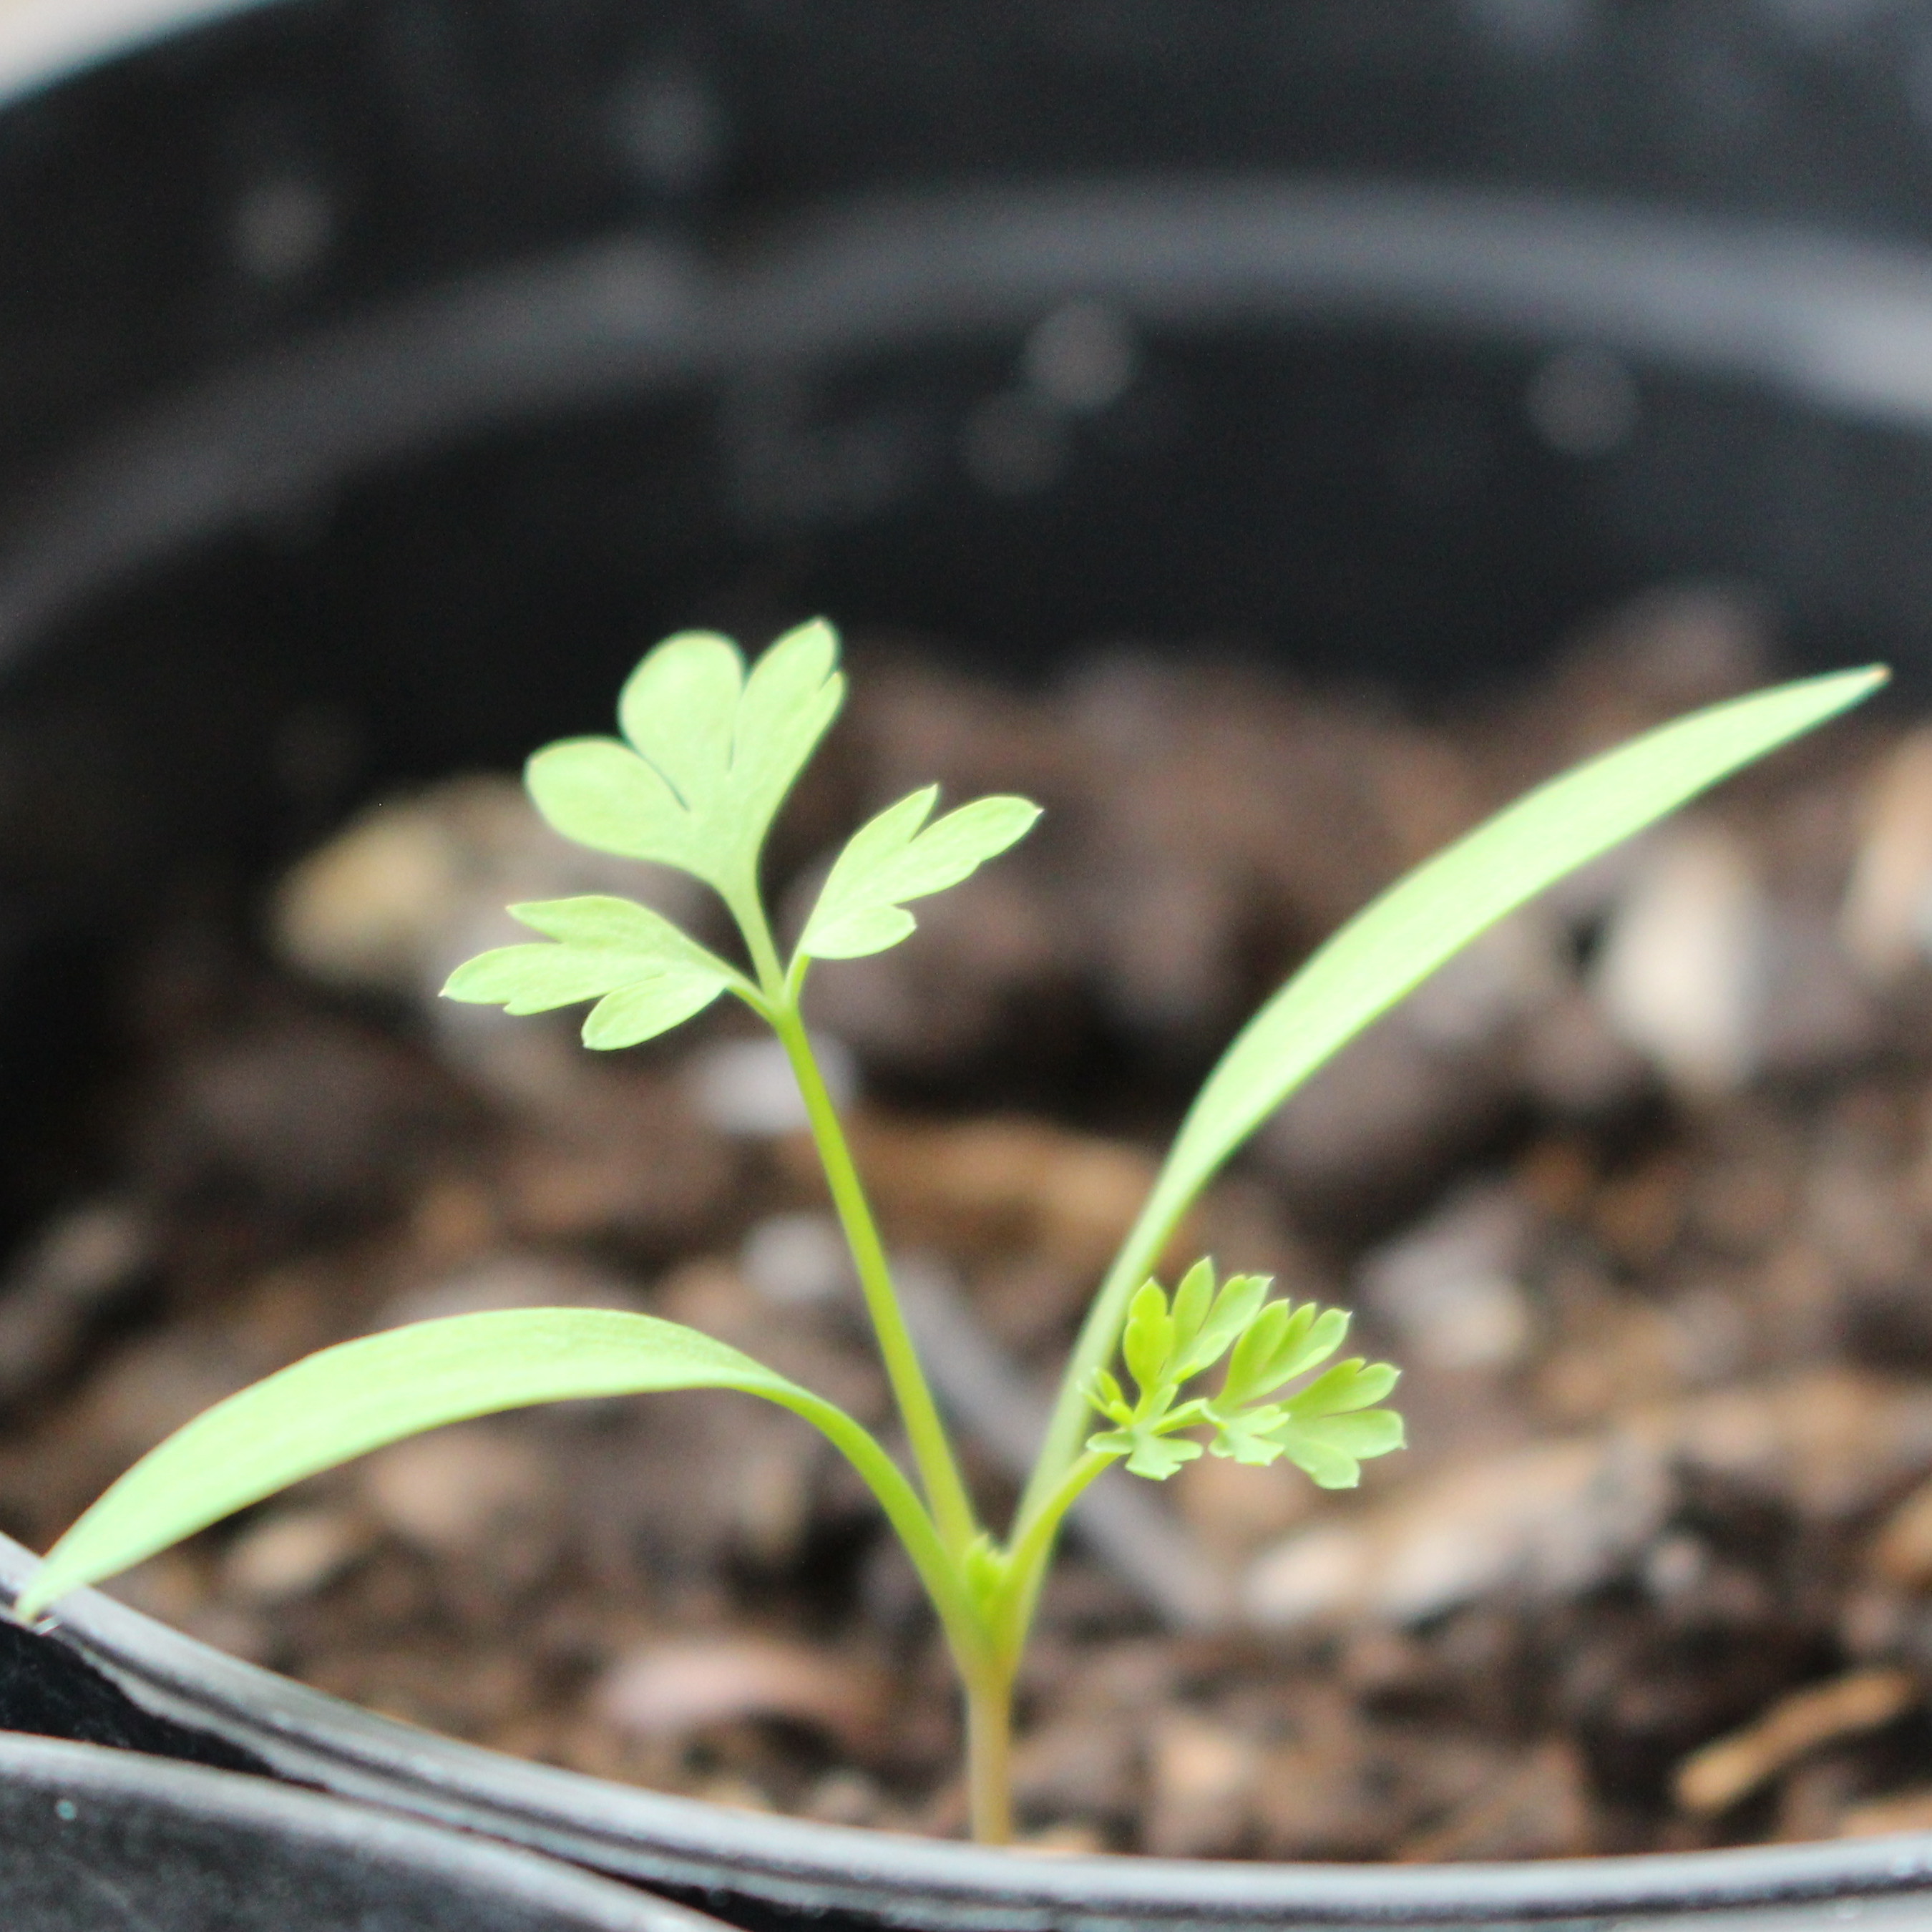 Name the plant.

Fumaria officinalis
